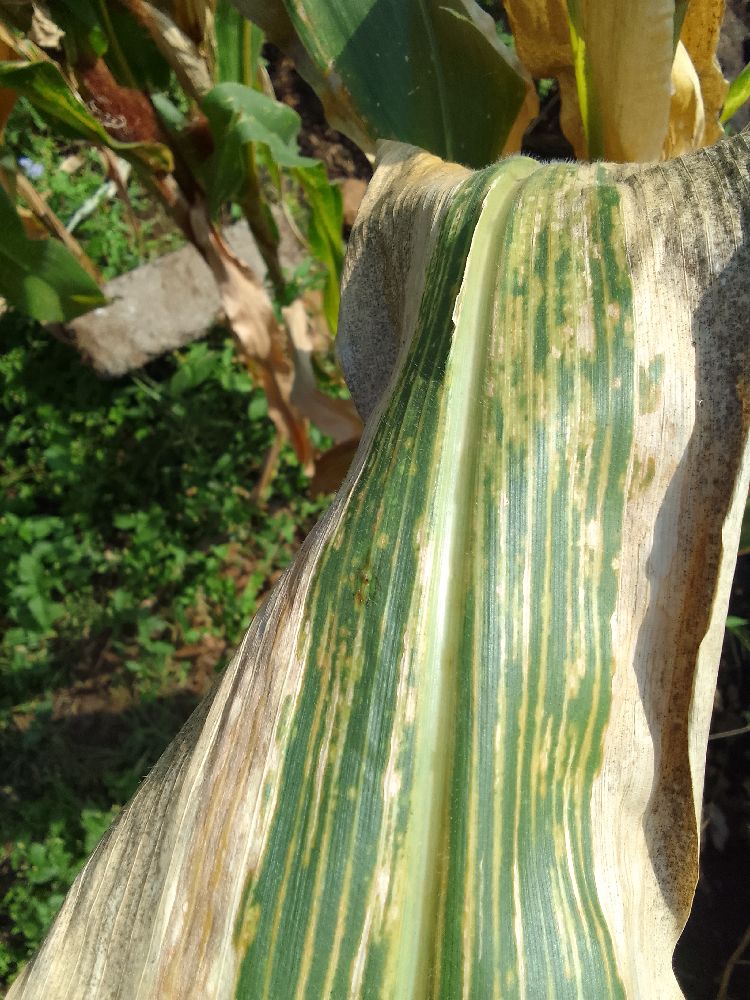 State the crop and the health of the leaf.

maize, maize lethal necrosis
